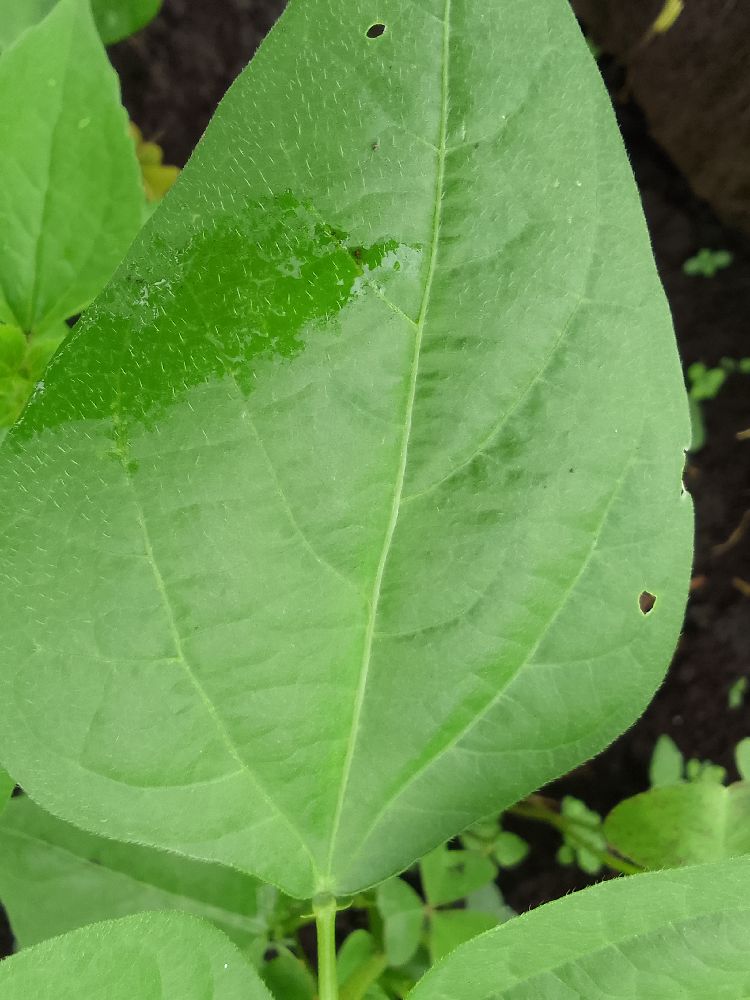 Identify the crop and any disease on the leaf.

common bean, healthy
